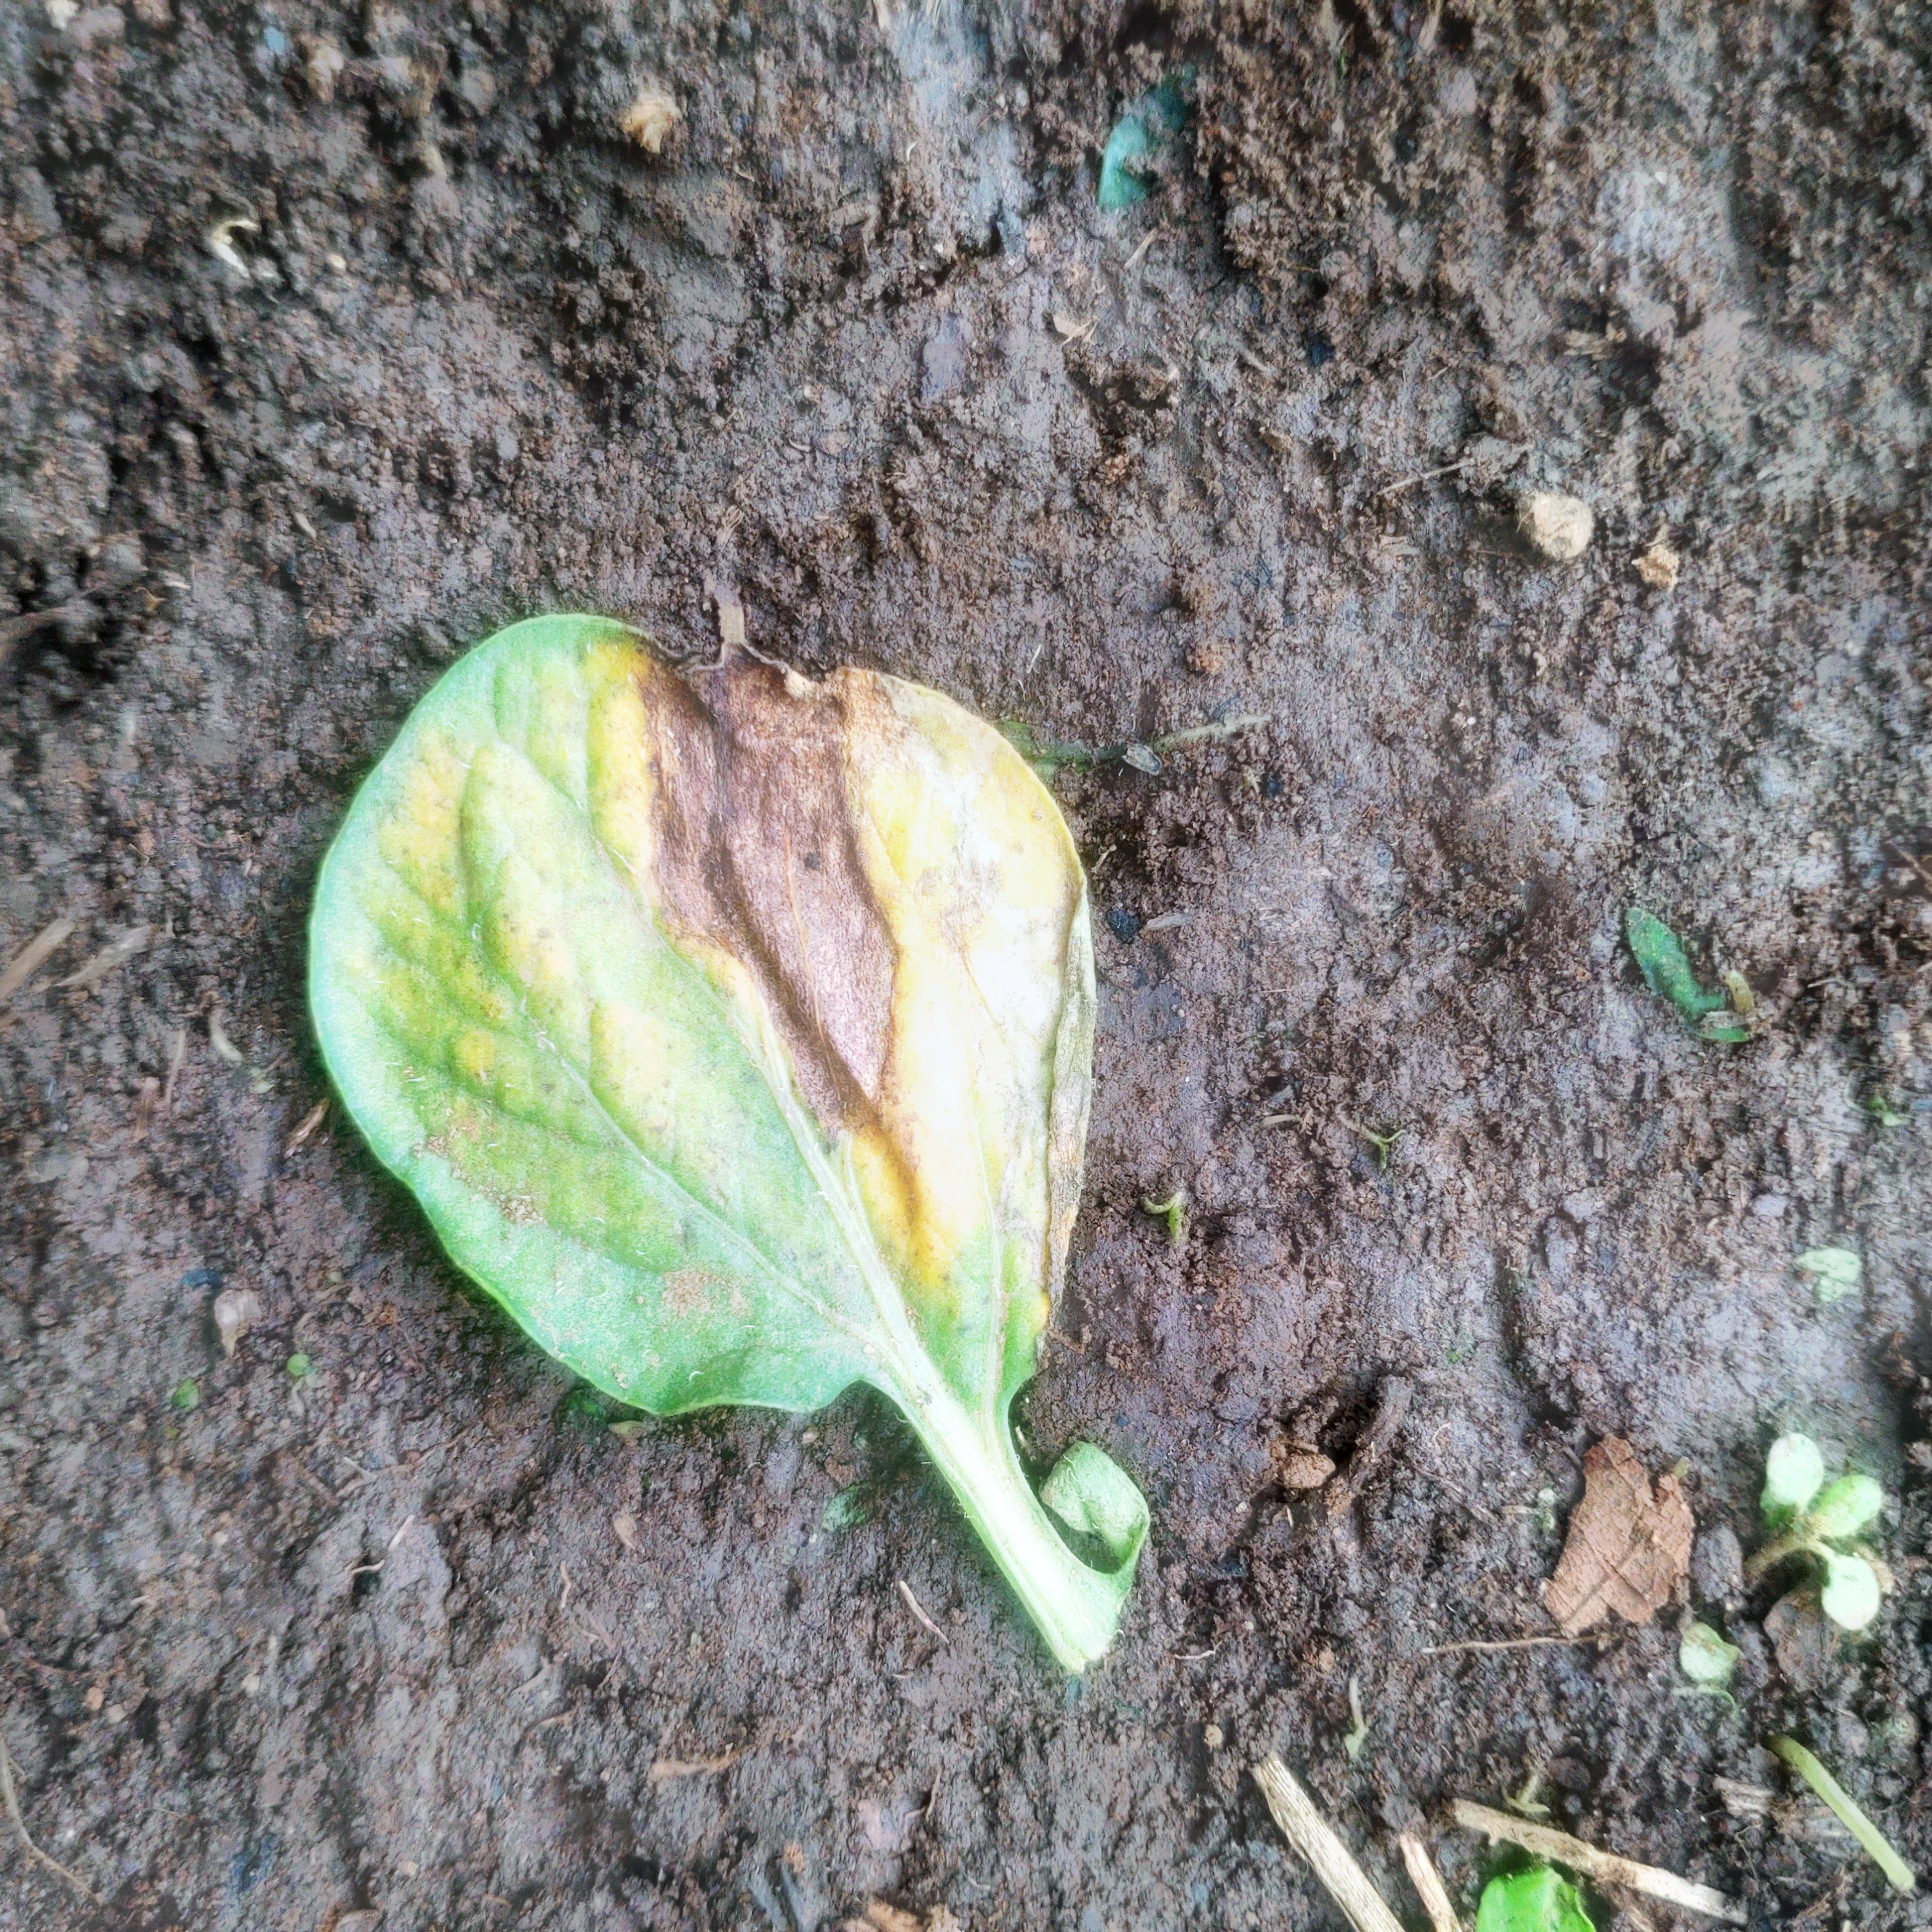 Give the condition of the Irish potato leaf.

late blight
